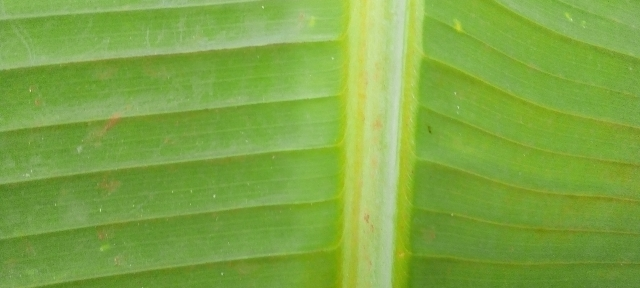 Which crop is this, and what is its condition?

banana, healthy
